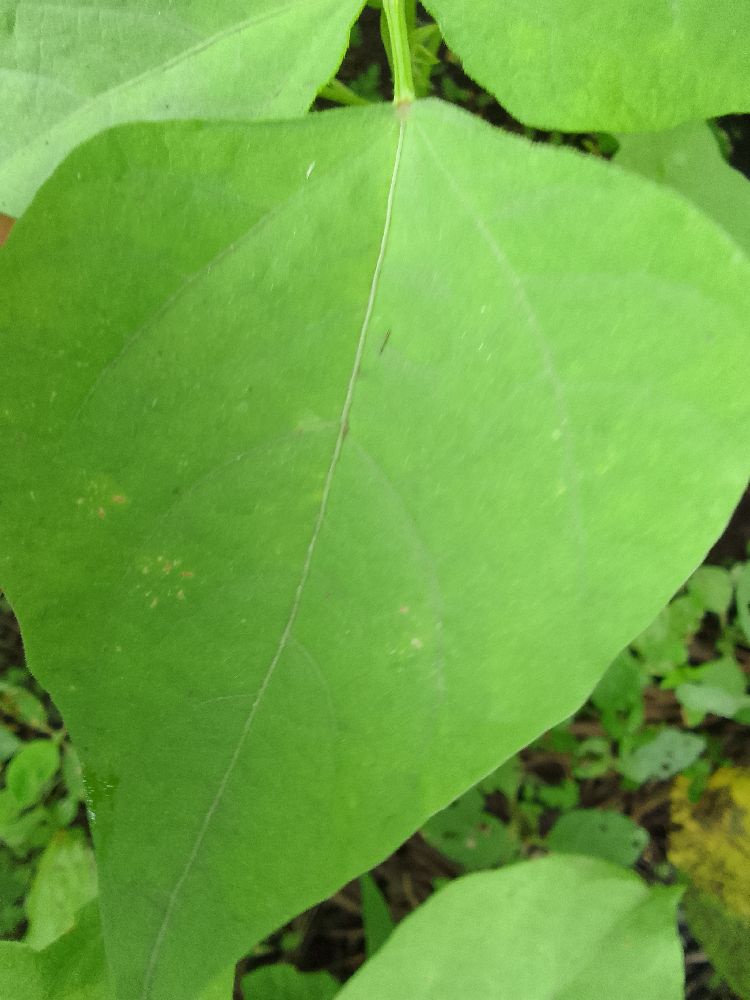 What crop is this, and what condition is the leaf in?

common bean, healthy
